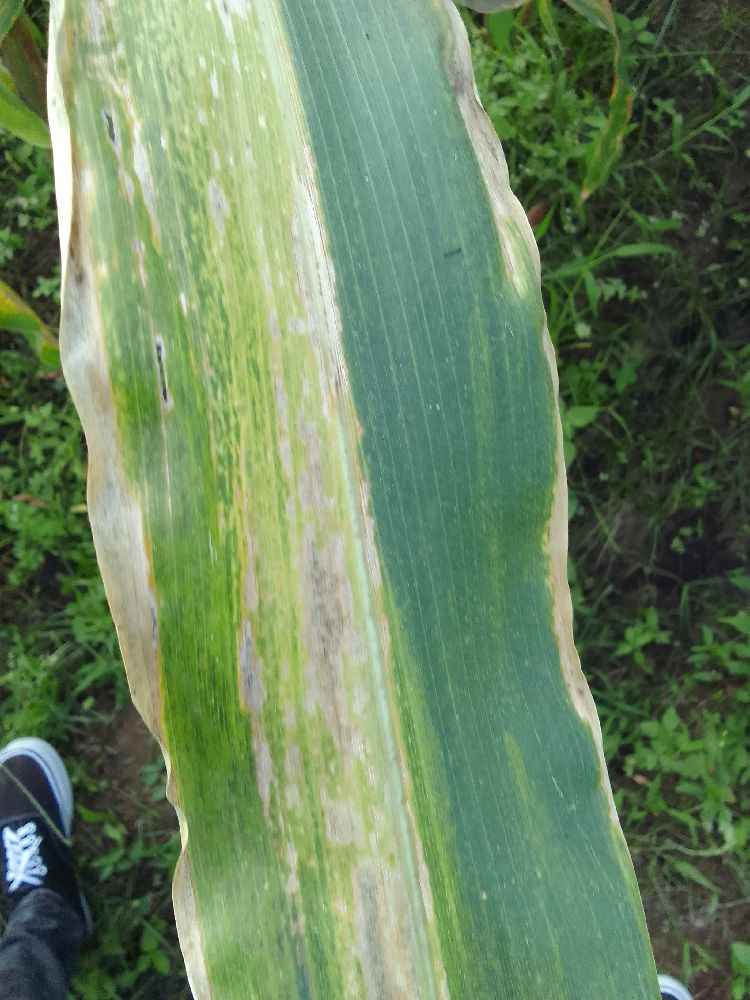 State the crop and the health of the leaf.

maize, maize lethal necrosis
